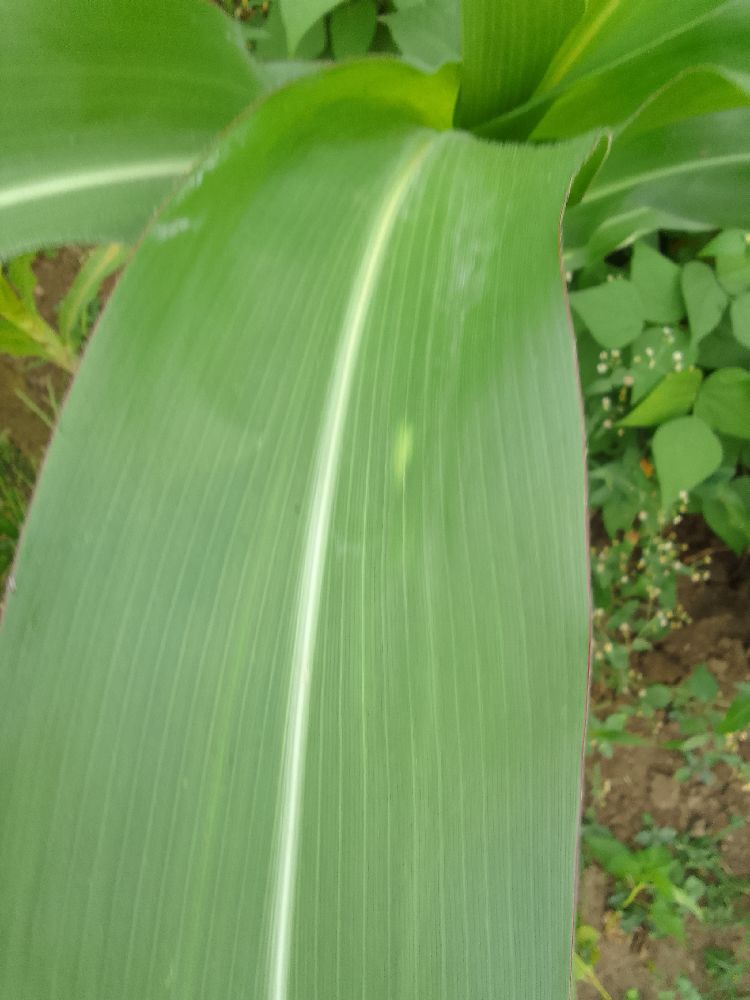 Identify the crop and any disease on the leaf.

maize, healthy
